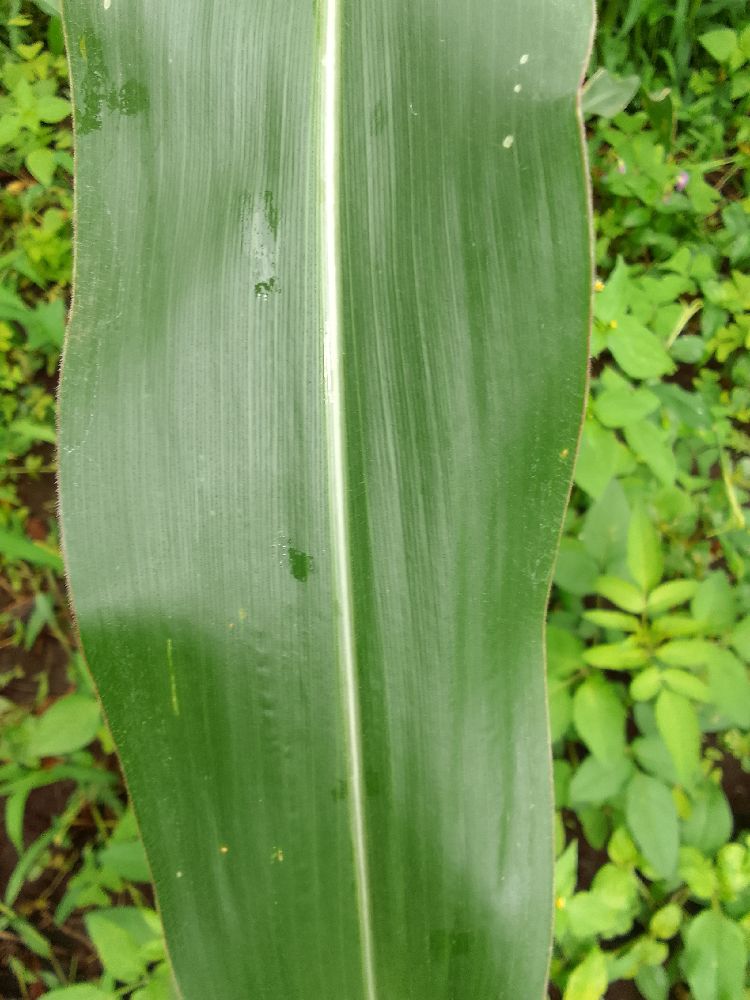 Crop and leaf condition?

maize, healthy
